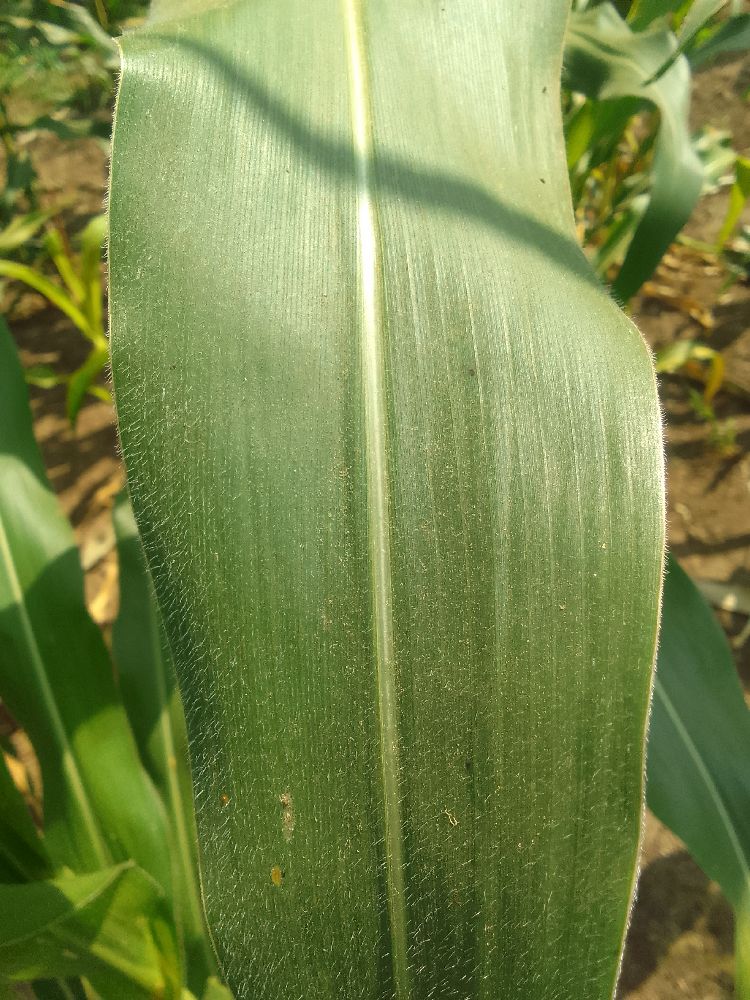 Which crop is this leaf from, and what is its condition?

maize, healthy
